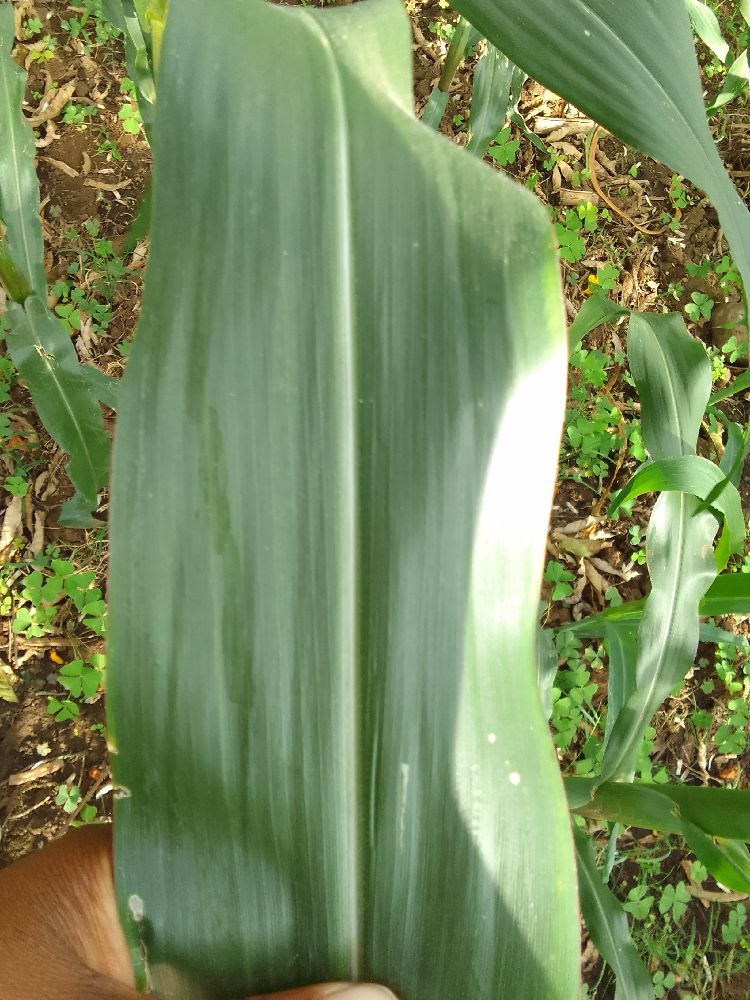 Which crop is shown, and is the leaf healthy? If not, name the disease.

maize, healthy
